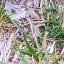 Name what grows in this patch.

grass
